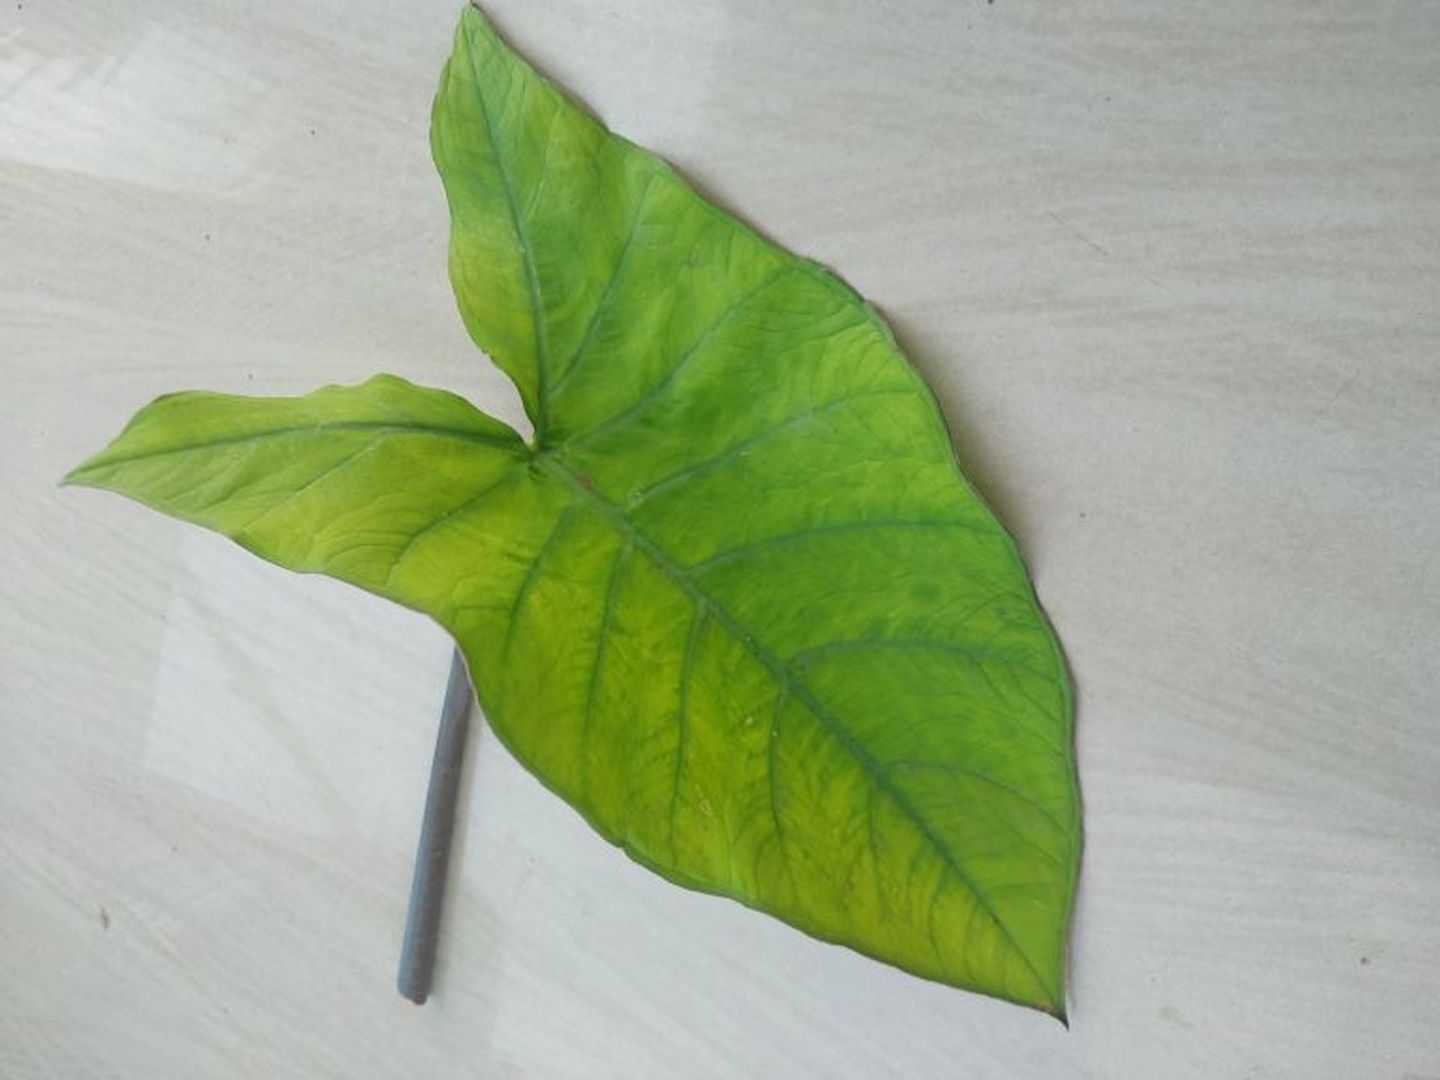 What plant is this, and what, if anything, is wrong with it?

taro, mosaic
